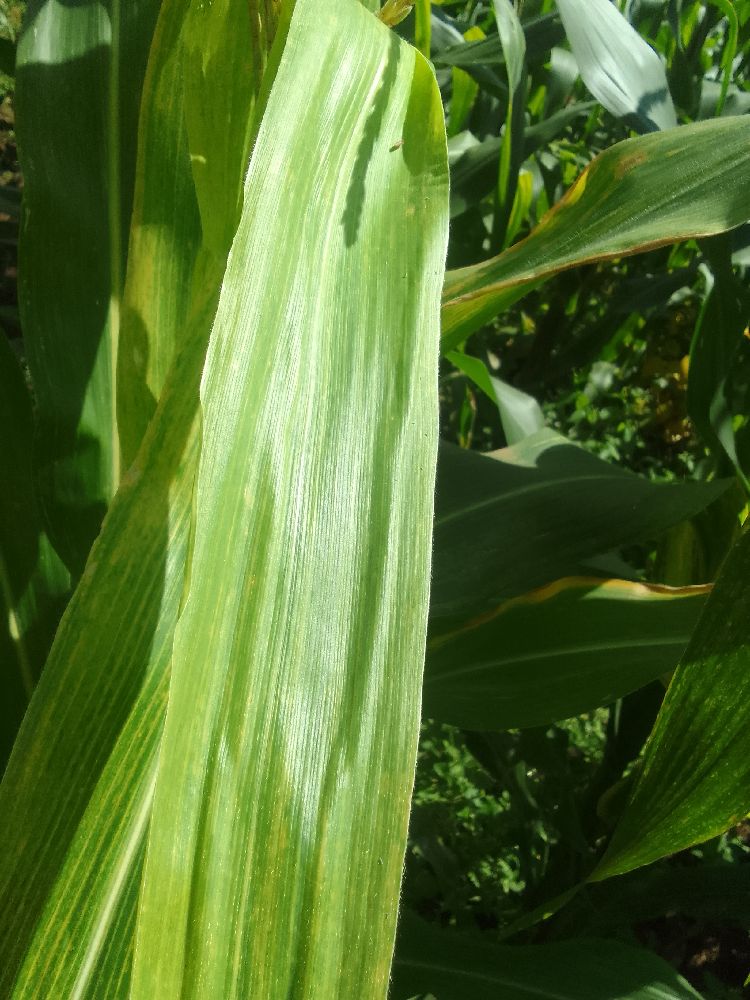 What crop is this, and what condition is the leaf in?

maize, maize lethal necrosis
